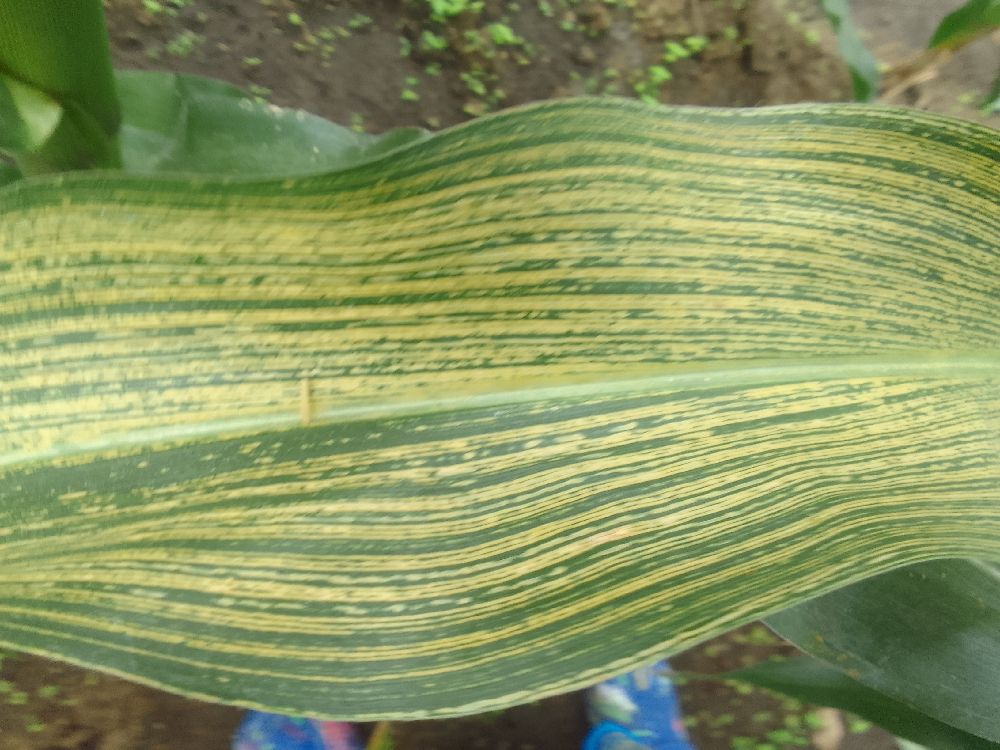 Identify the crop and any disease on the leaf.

maize, maize streak virus
